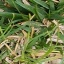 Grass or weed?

grass
